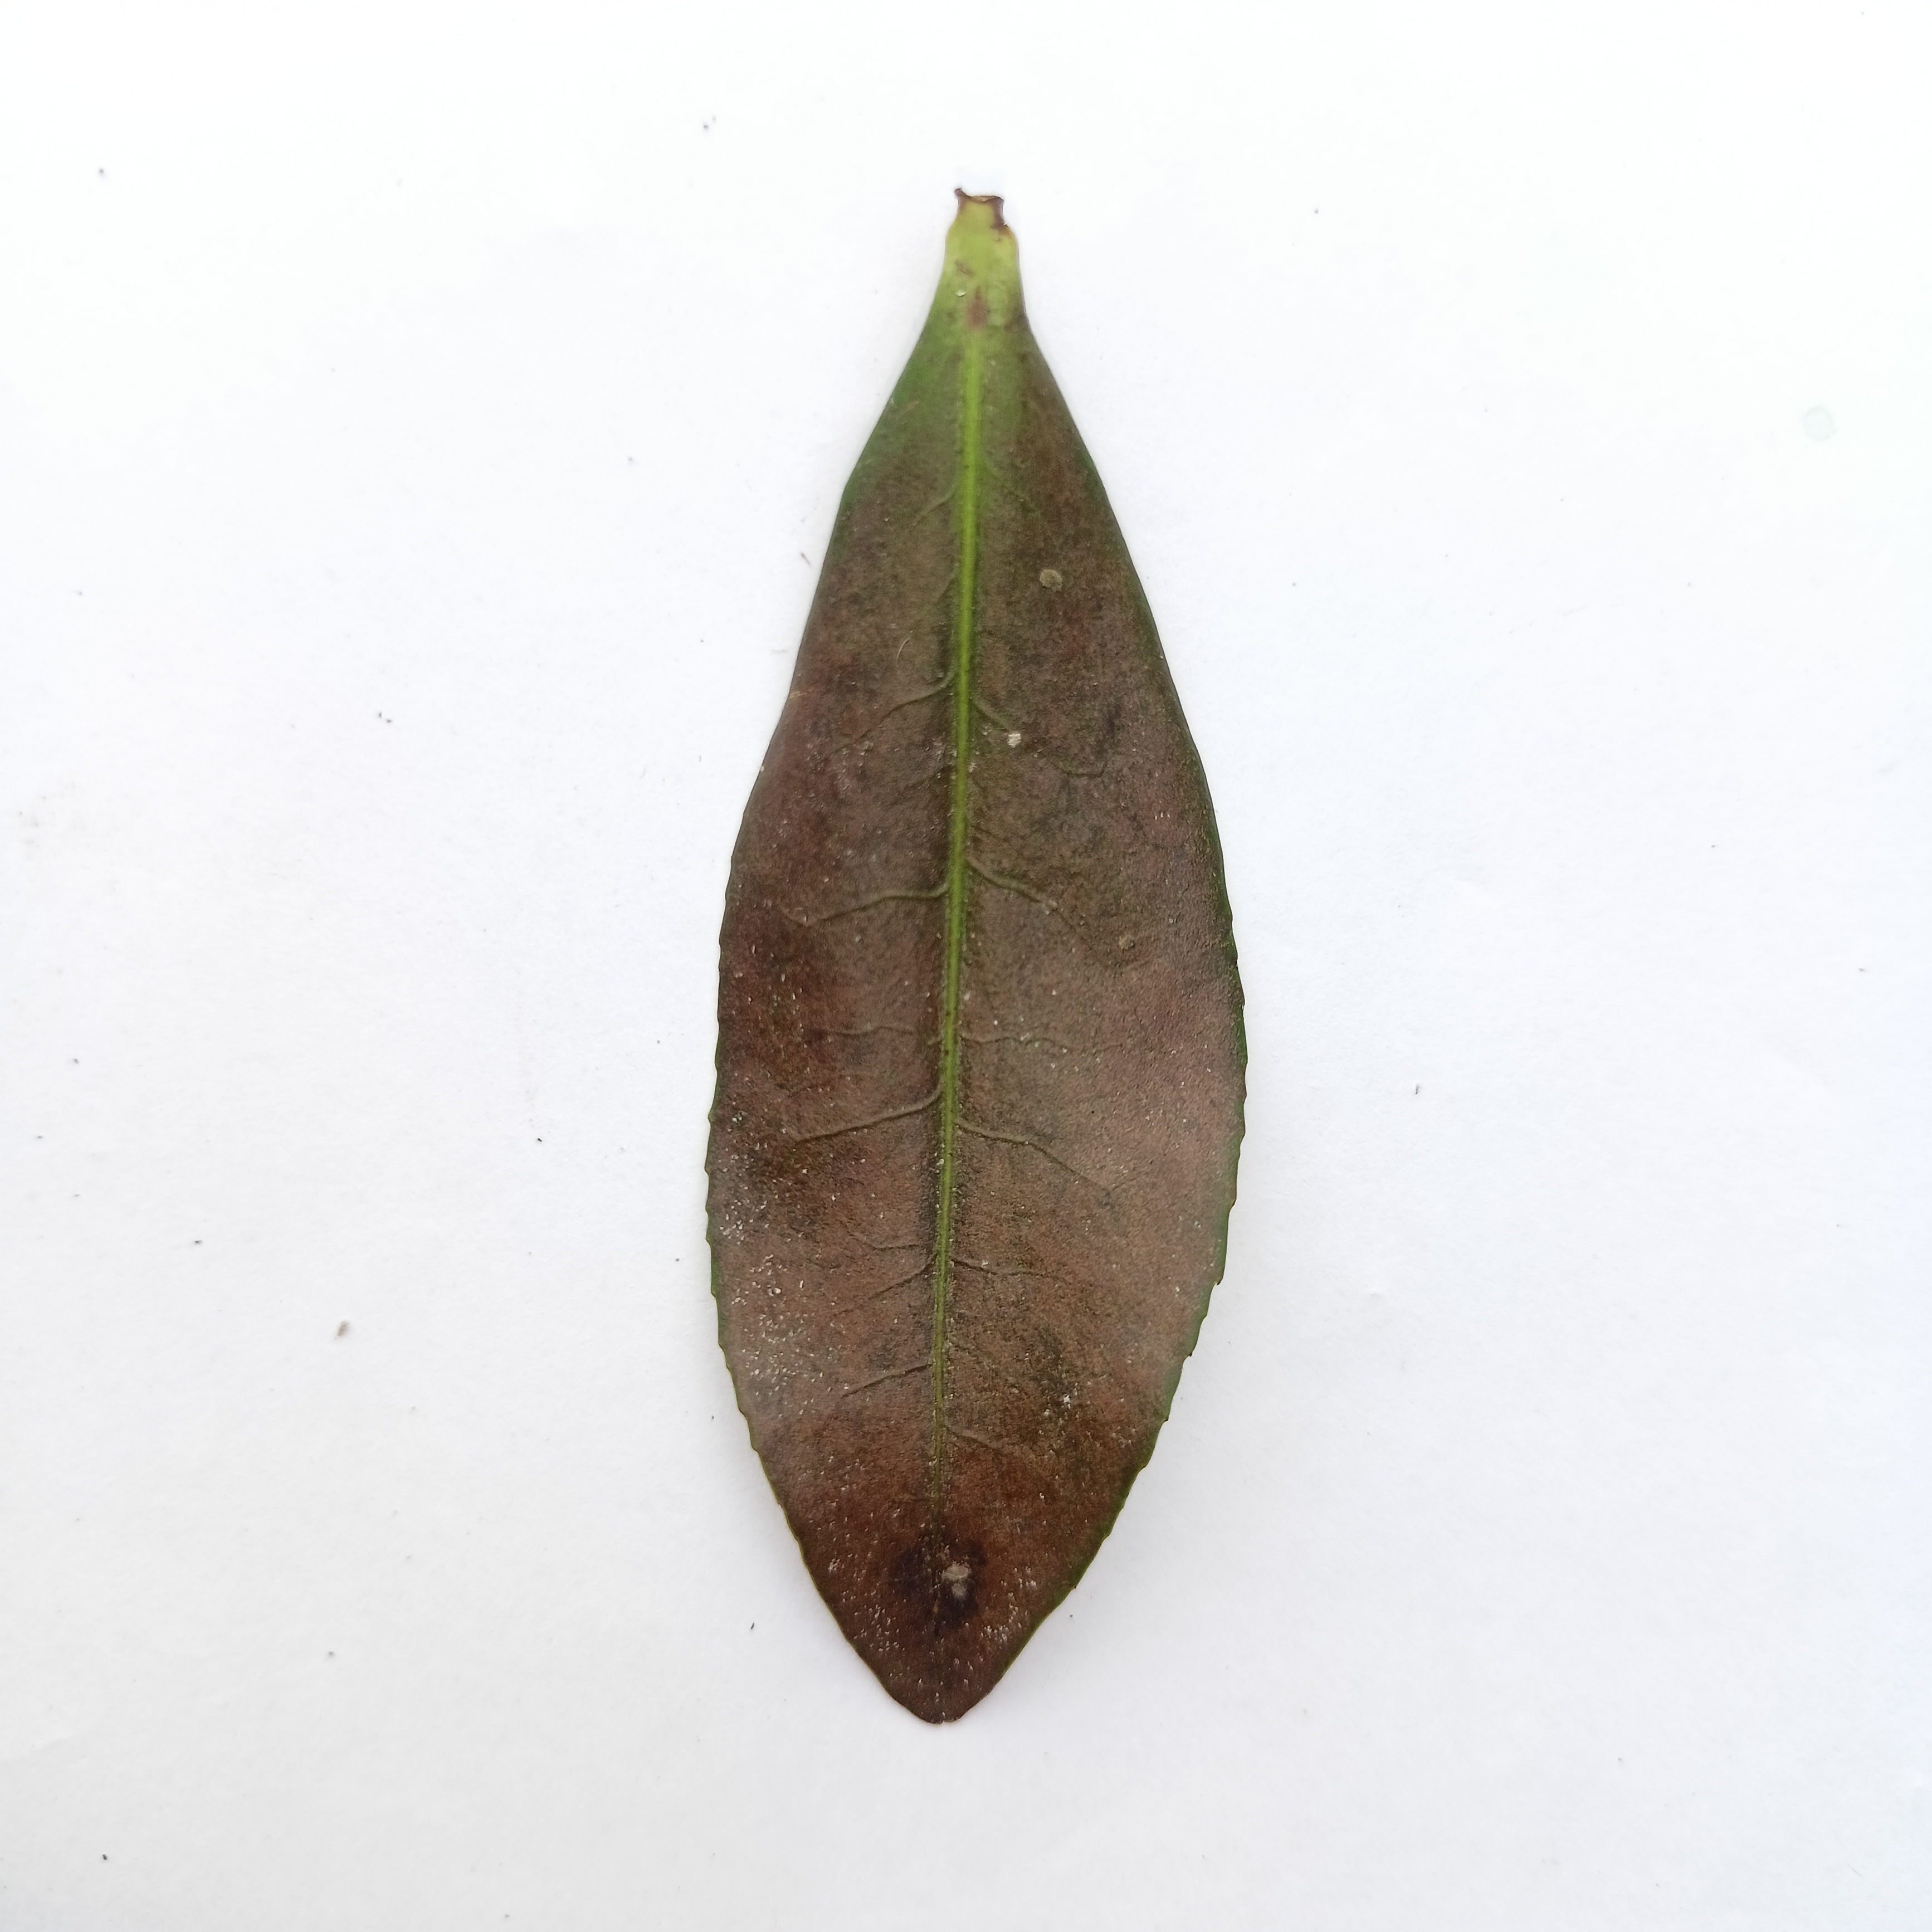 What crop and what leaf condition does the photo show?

tea, red rust
